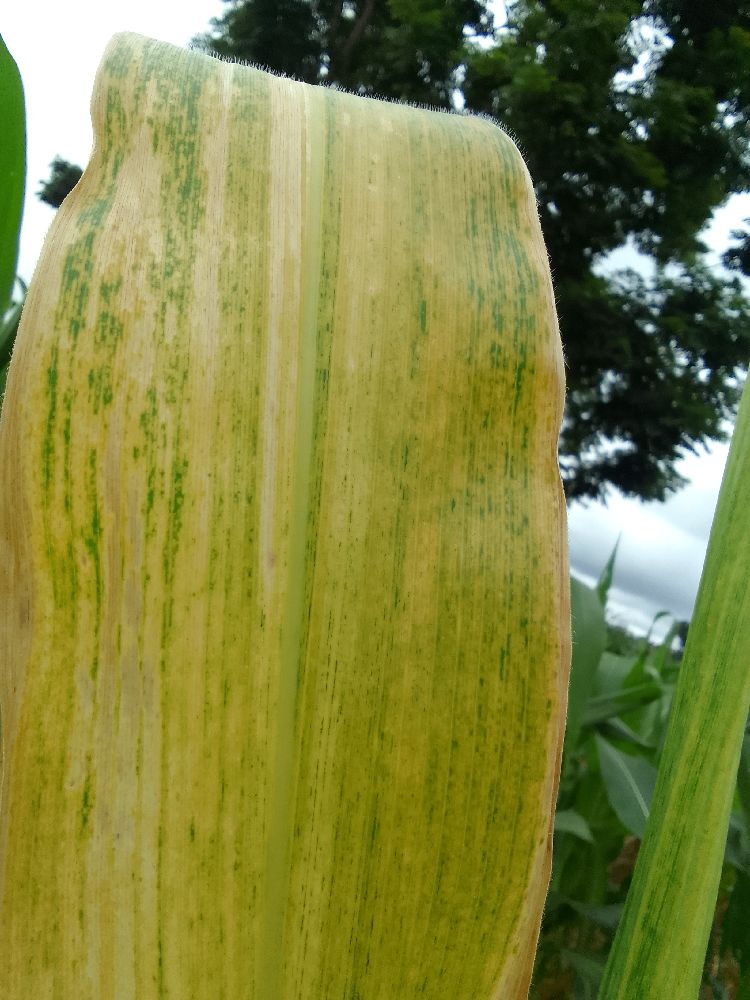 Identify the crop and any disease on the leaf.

maize, maize lethal necrosis
